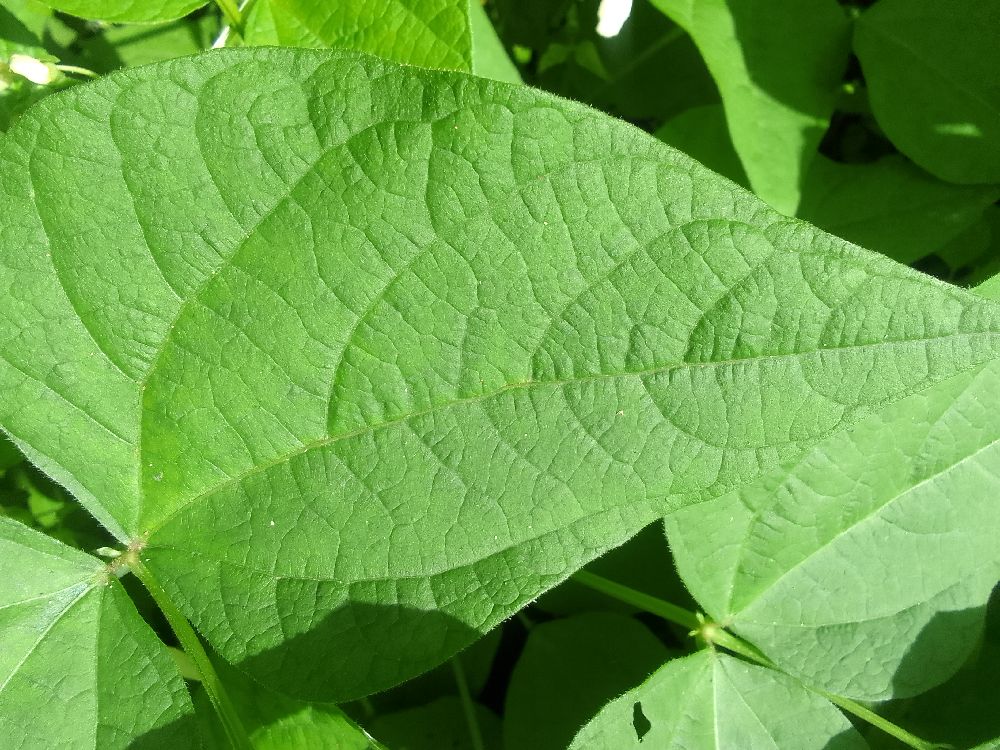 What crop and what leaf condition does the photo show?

common bean, healthy
